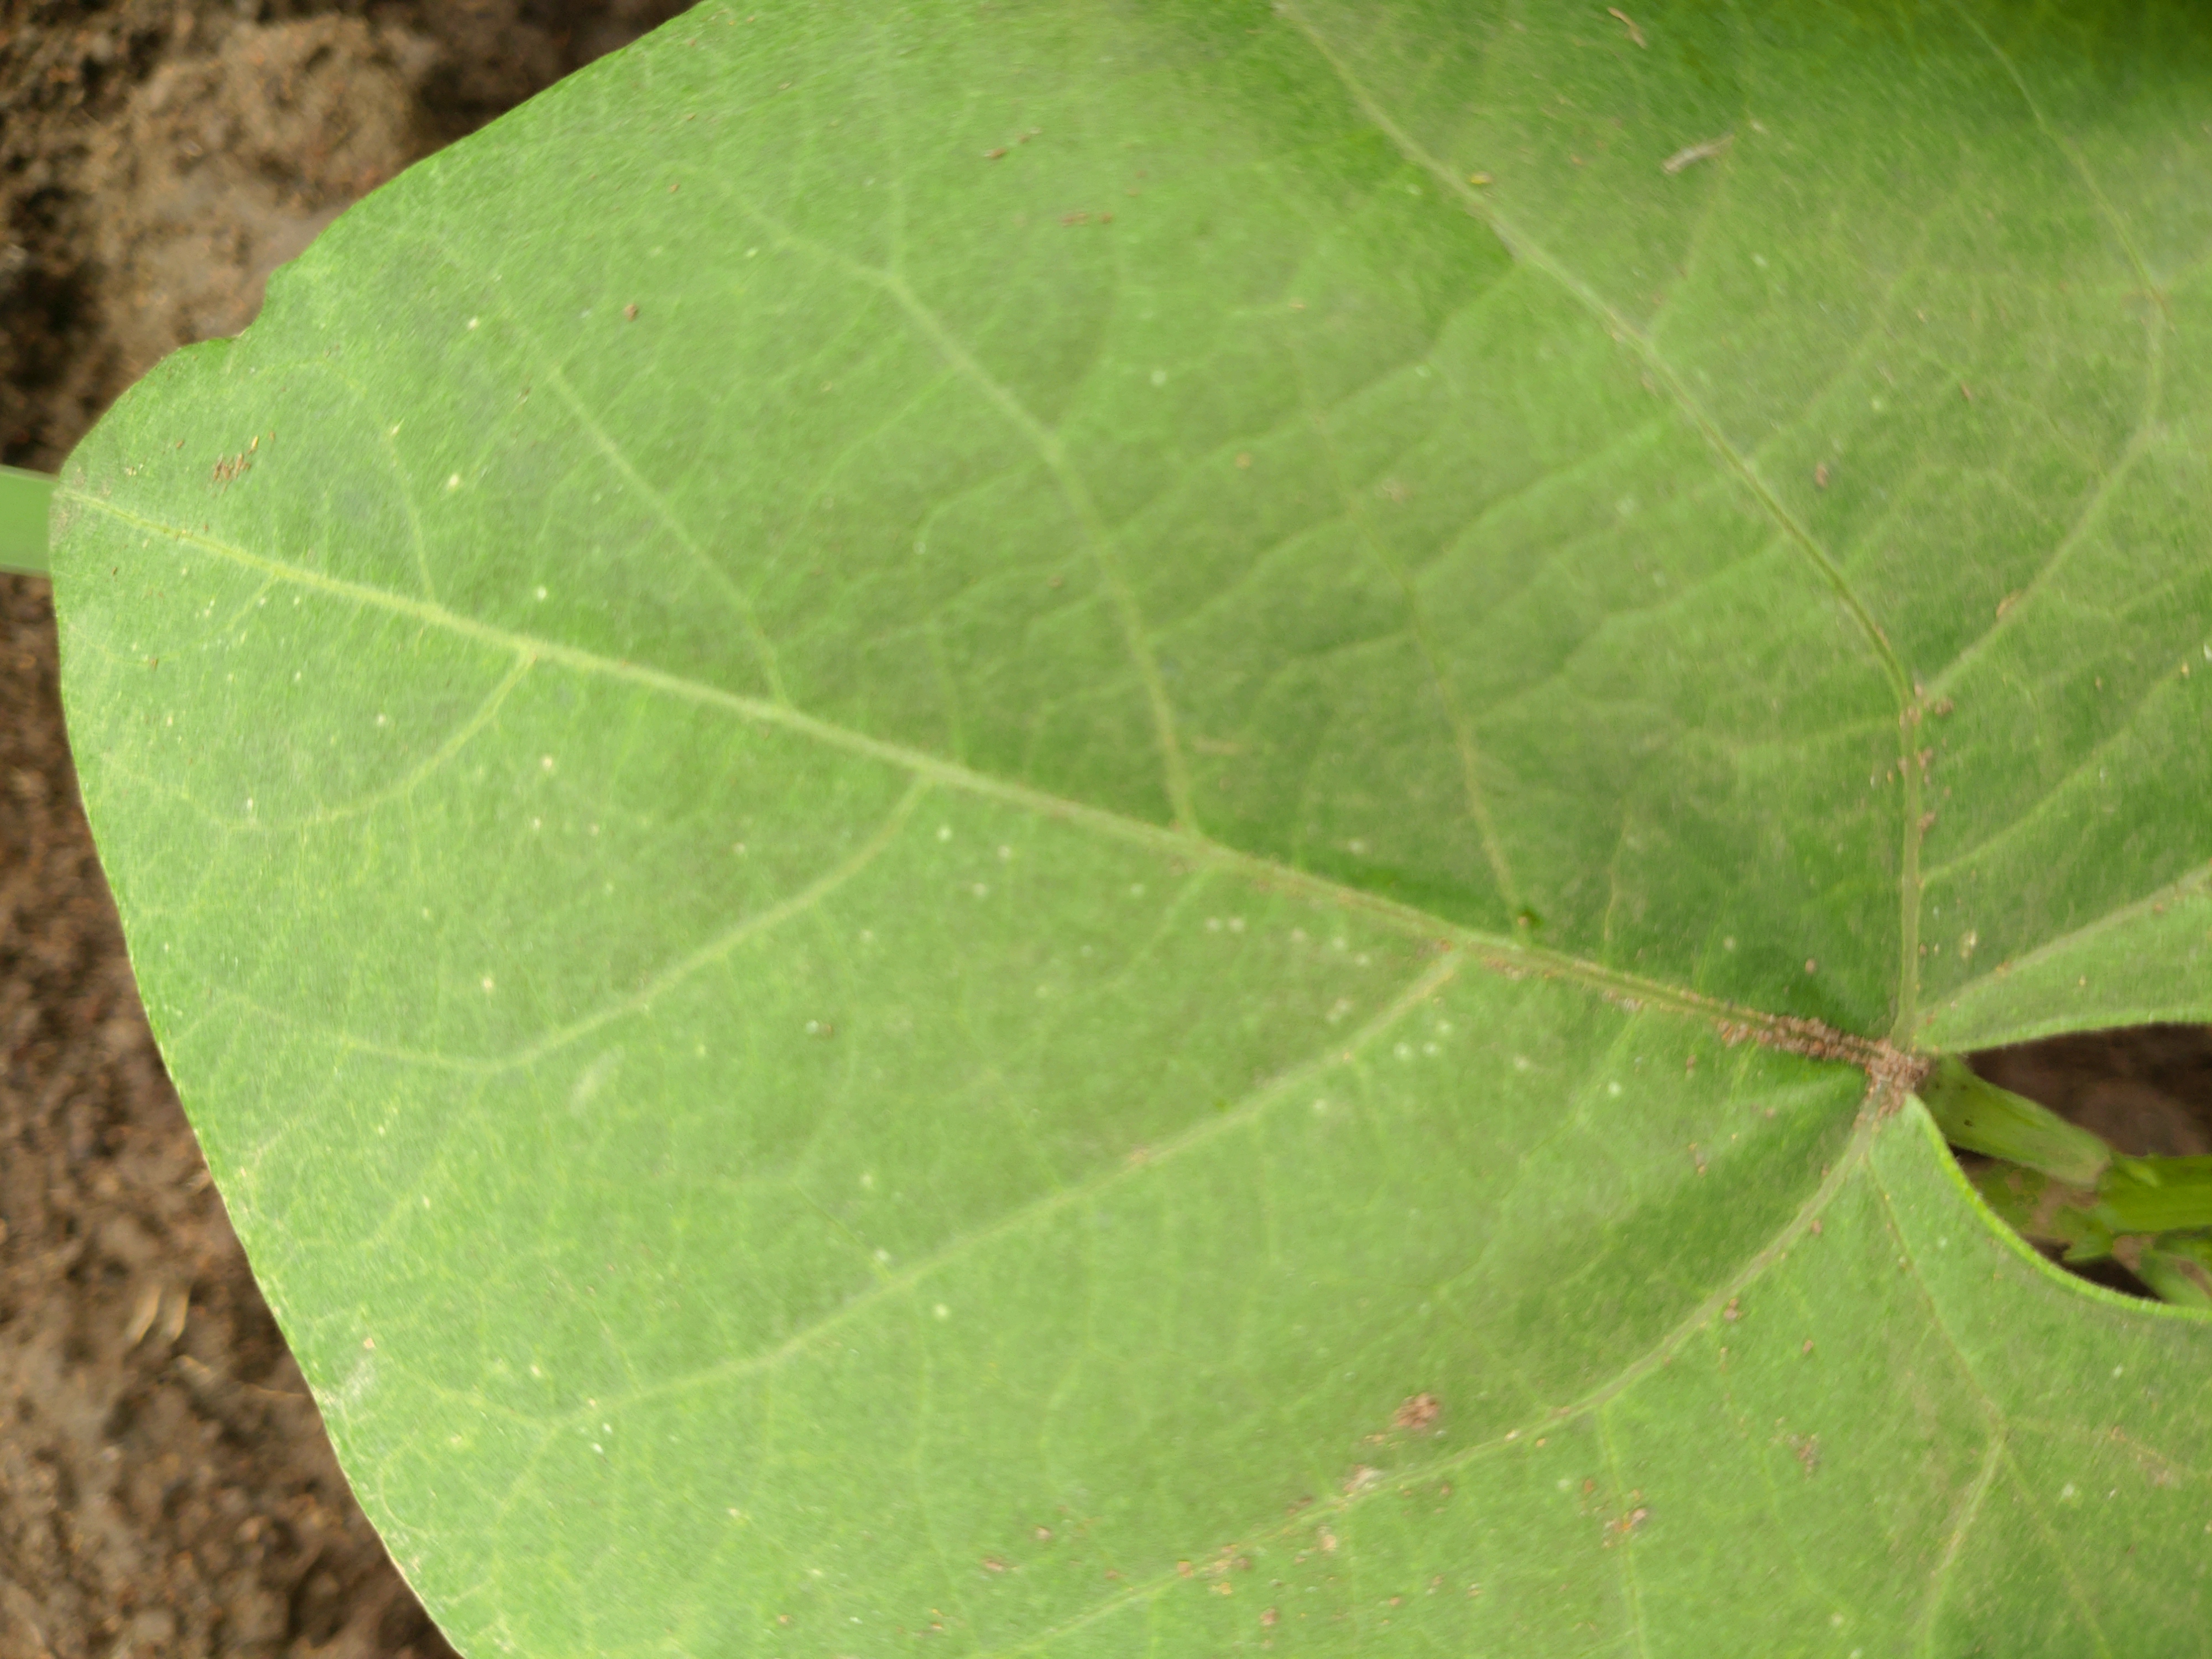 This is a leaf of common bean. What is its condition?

healthy
